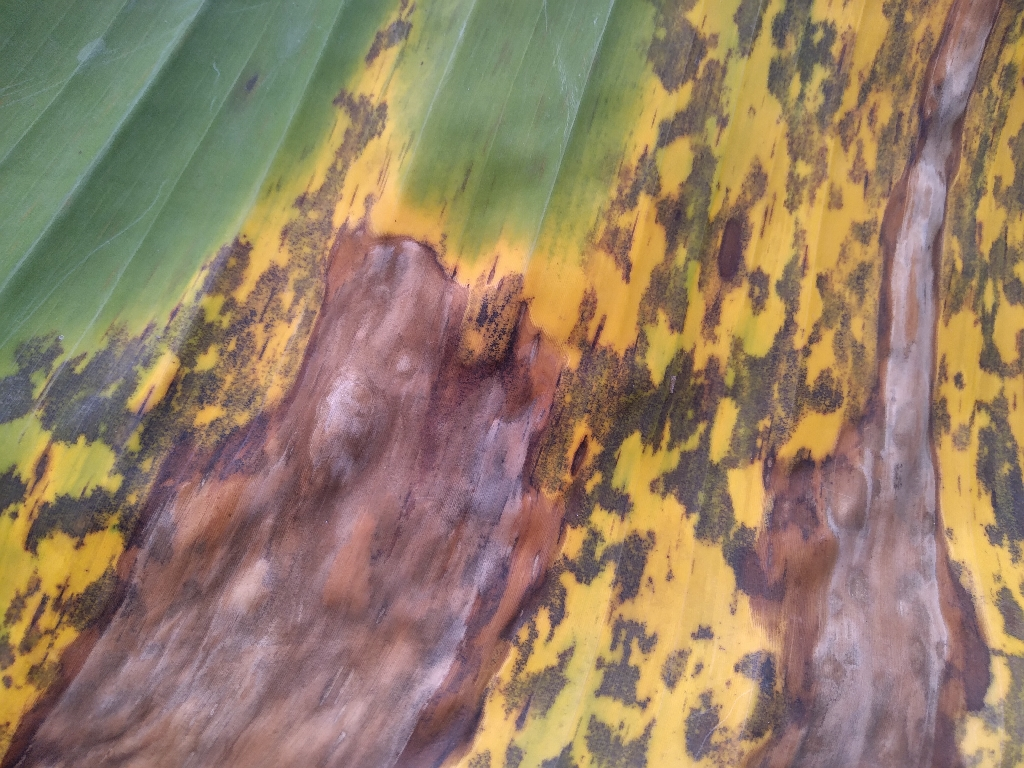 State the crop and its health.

banana, black sigatoka
